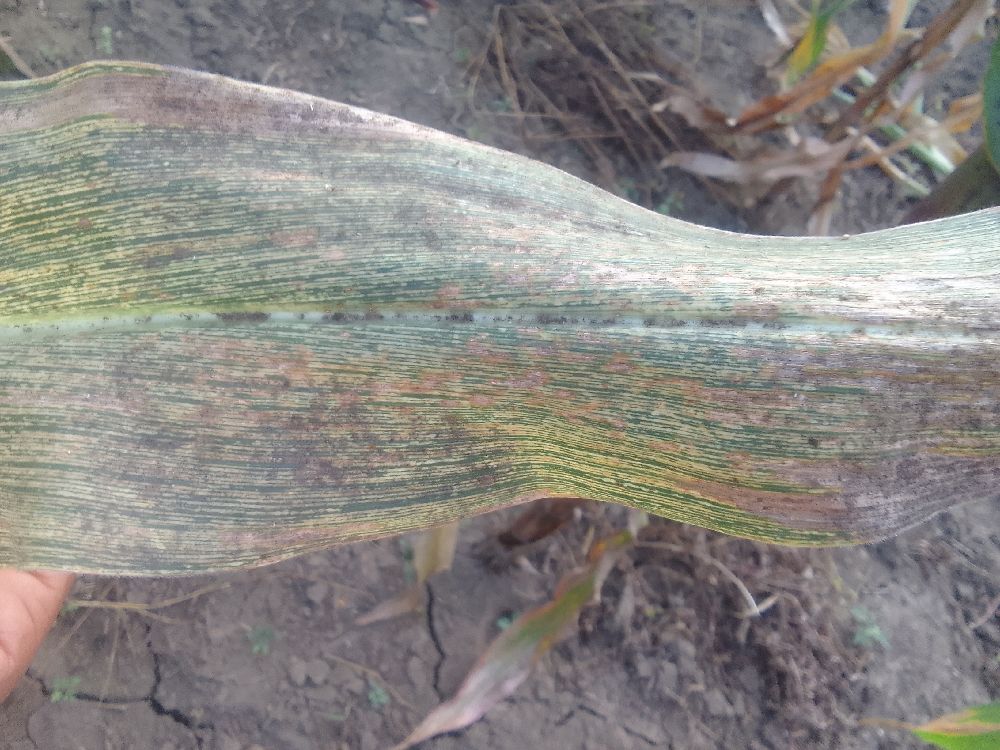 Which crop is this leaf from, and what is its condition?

maize, maize streak virus
